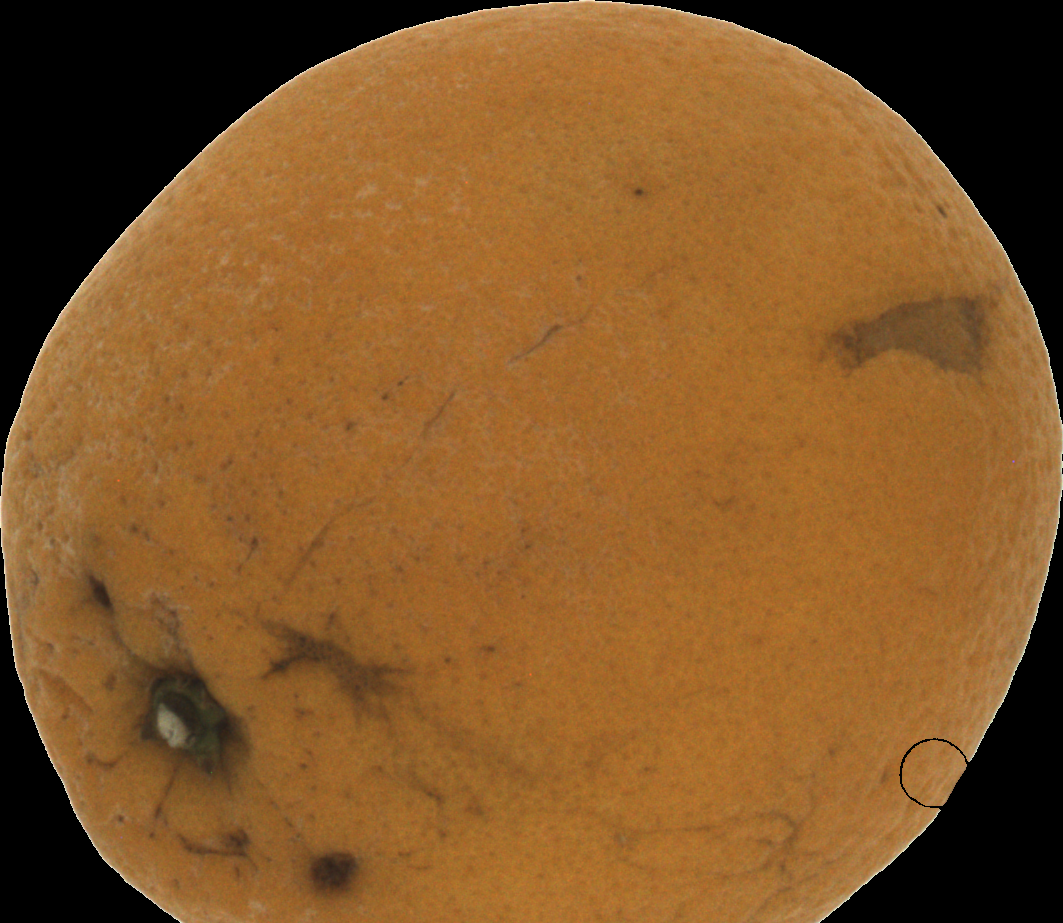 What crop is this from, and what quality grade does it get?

orange, bad
